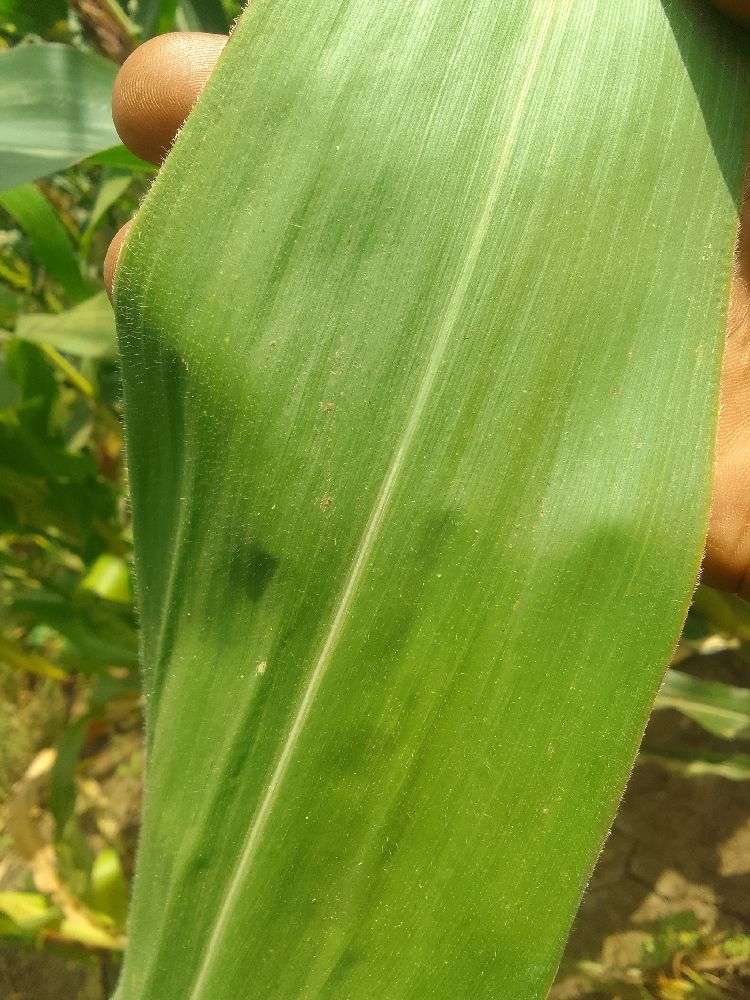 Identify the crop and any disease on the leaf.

maize, healthy
